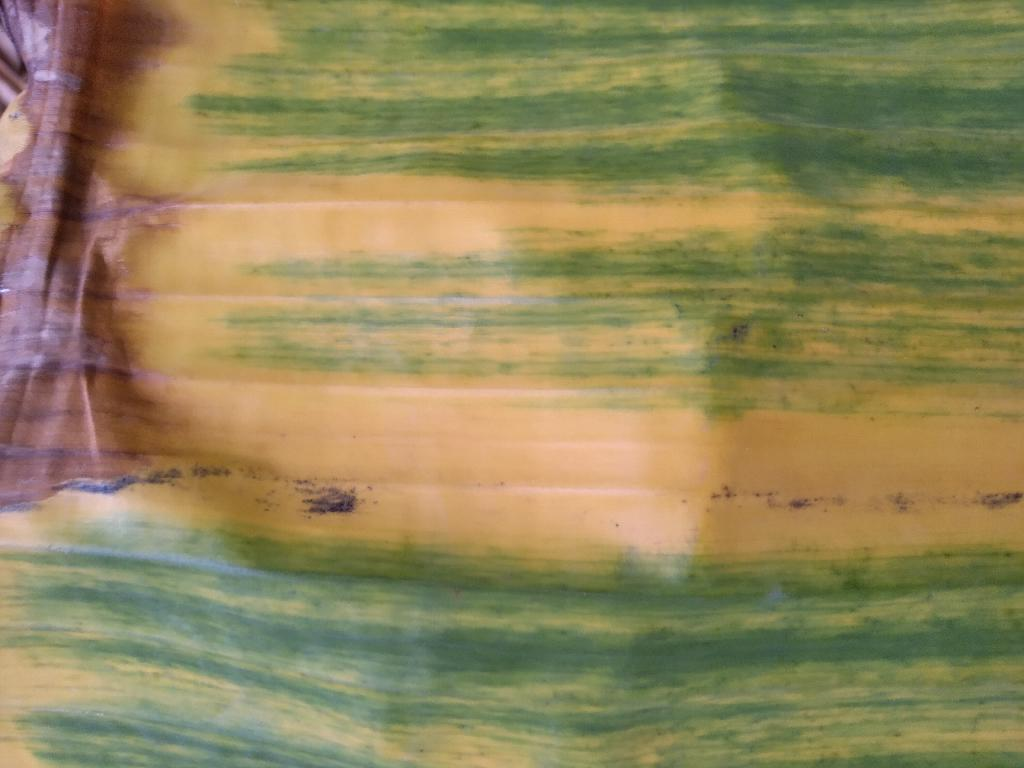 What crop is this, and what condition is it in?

banana, fusarium wilt race 1
